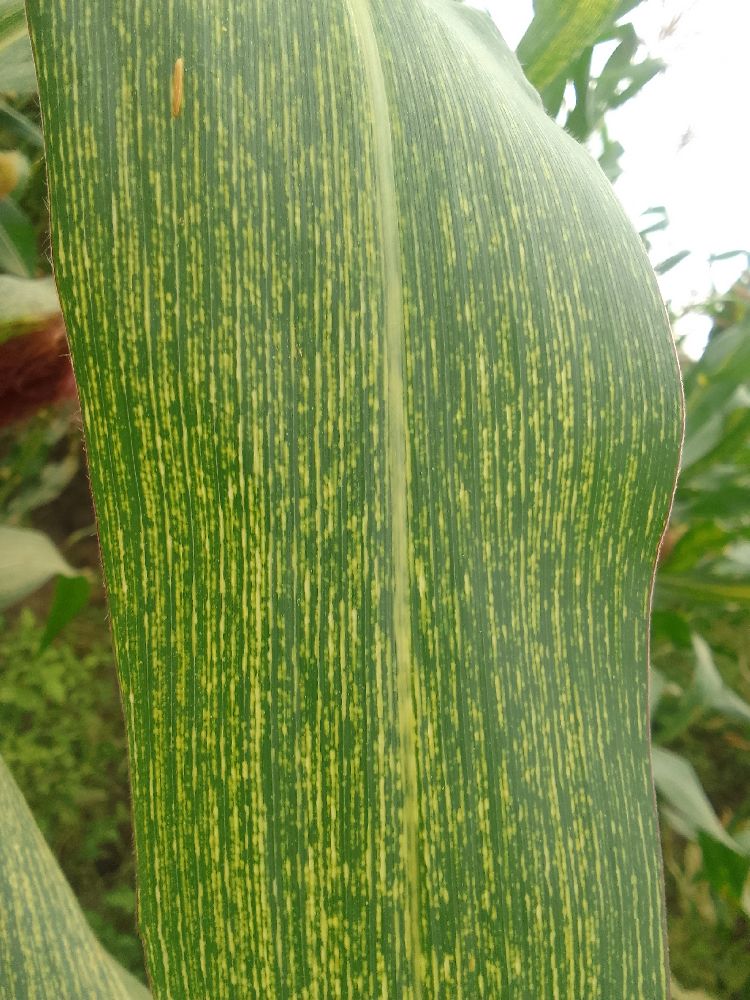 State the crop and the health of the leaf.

maize, maize streak virus
